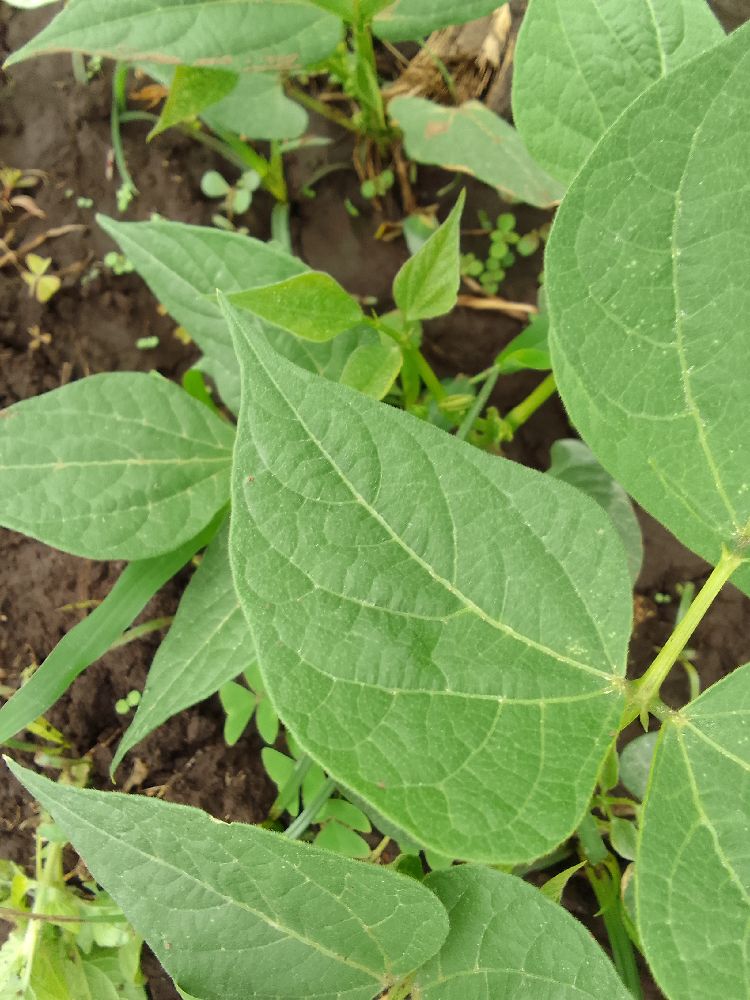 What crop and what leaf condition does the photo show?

common bean, healthy
